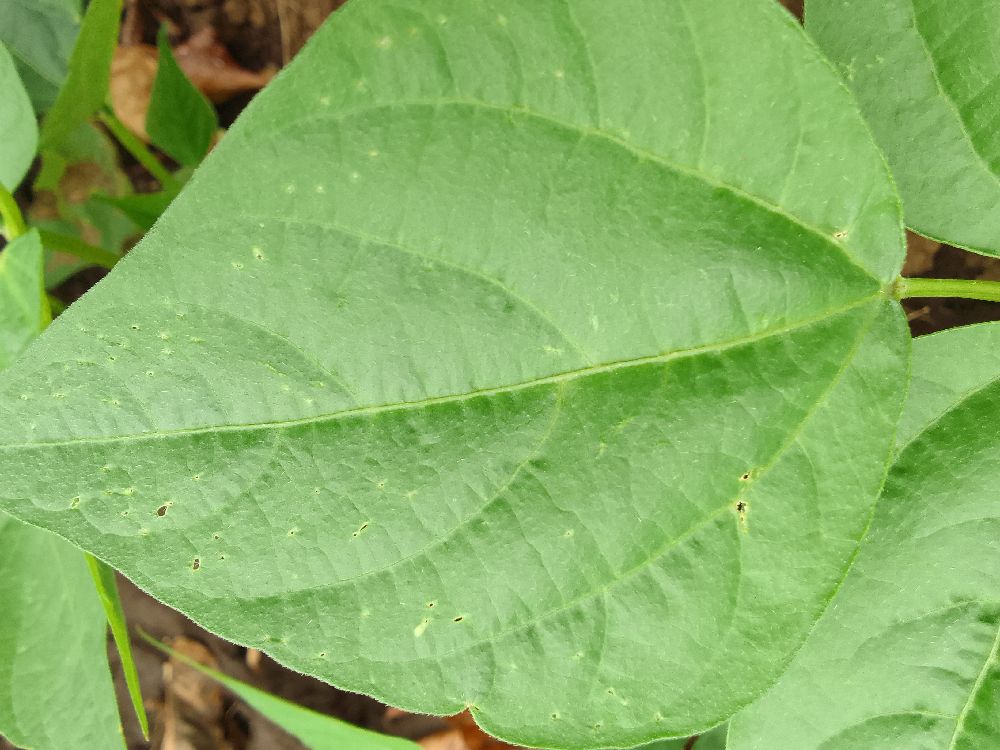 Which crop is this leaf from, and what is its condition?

common bean, healthy
